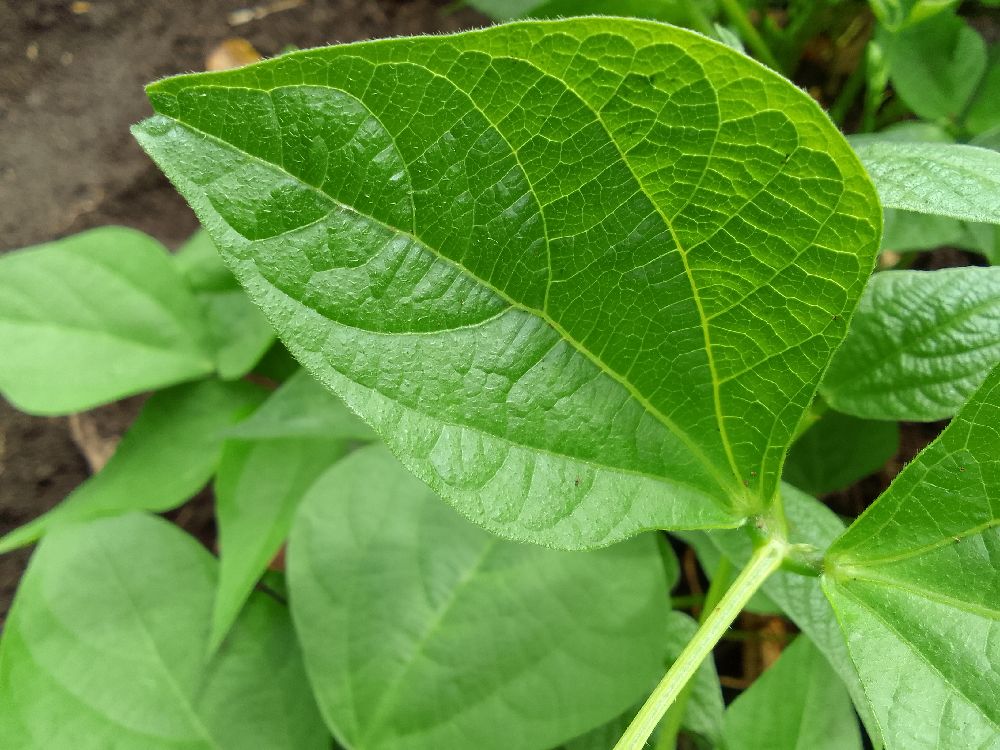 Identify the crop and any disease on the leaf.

common bean, healthy
